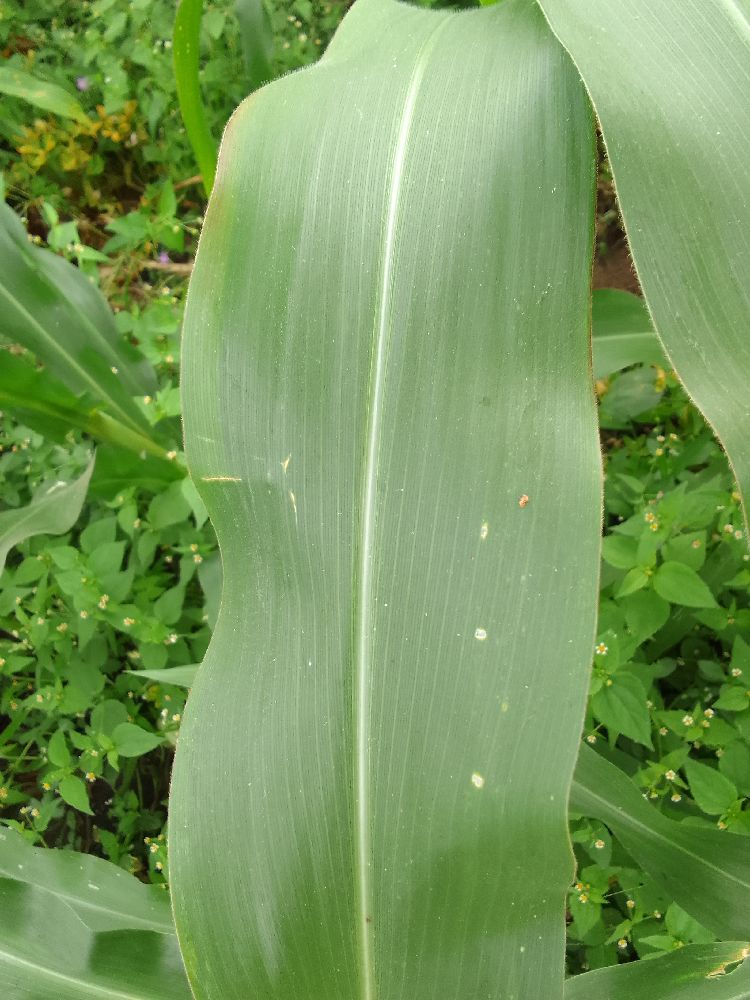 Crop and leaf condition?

maize, healthy
